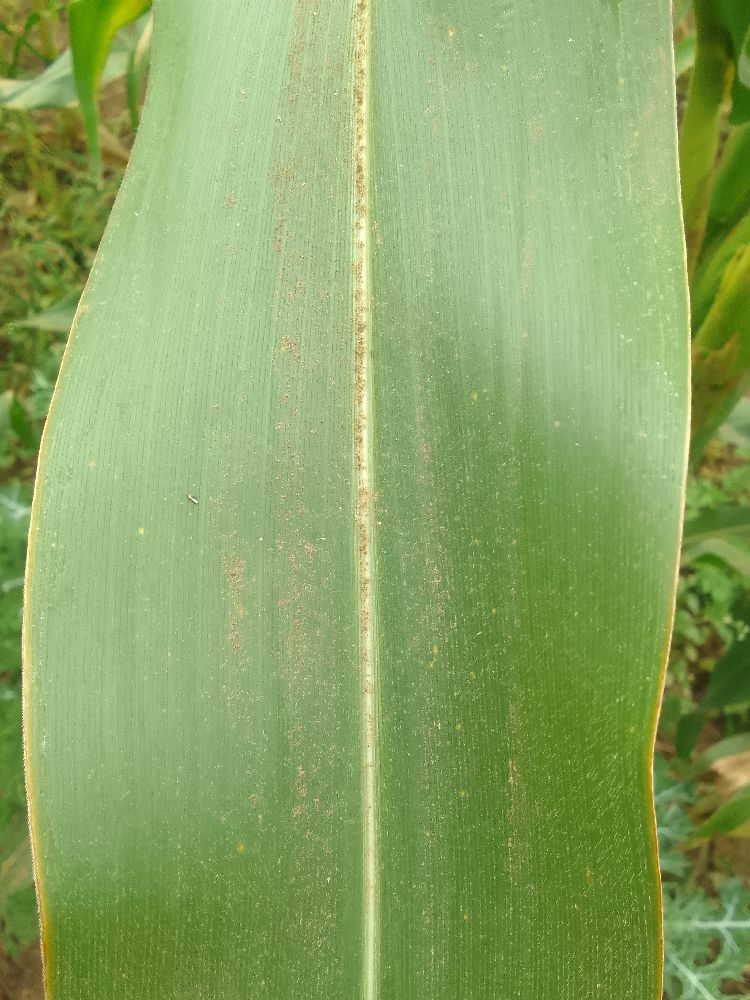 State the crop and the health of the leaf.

maize, healthy
